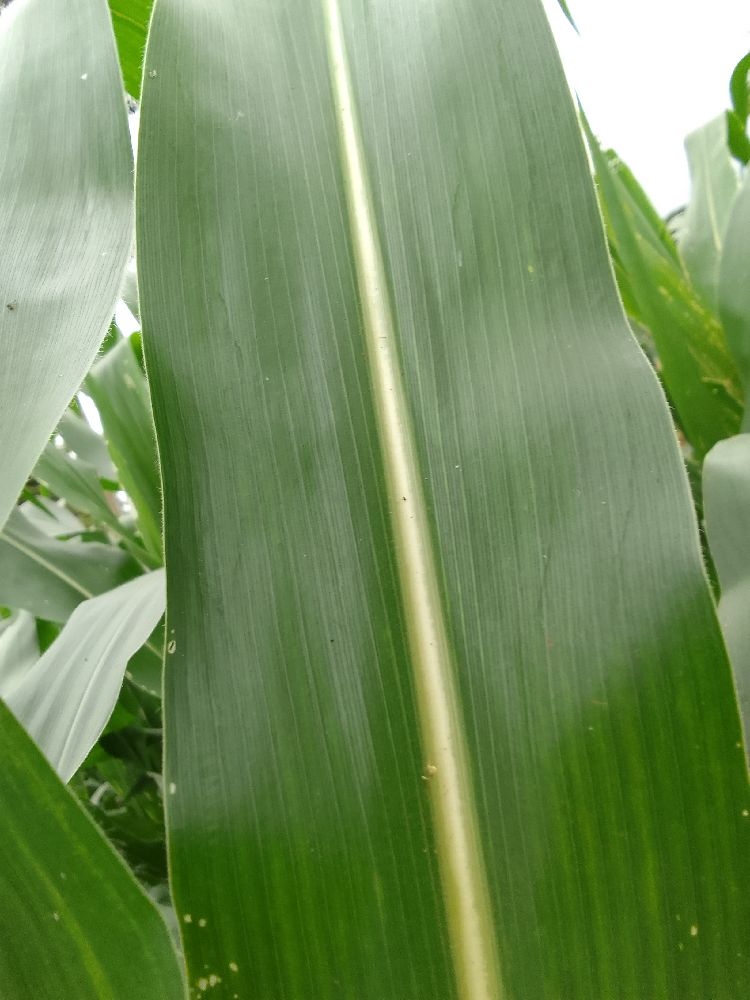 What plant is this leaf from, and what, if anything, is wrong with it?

maize, healthy
